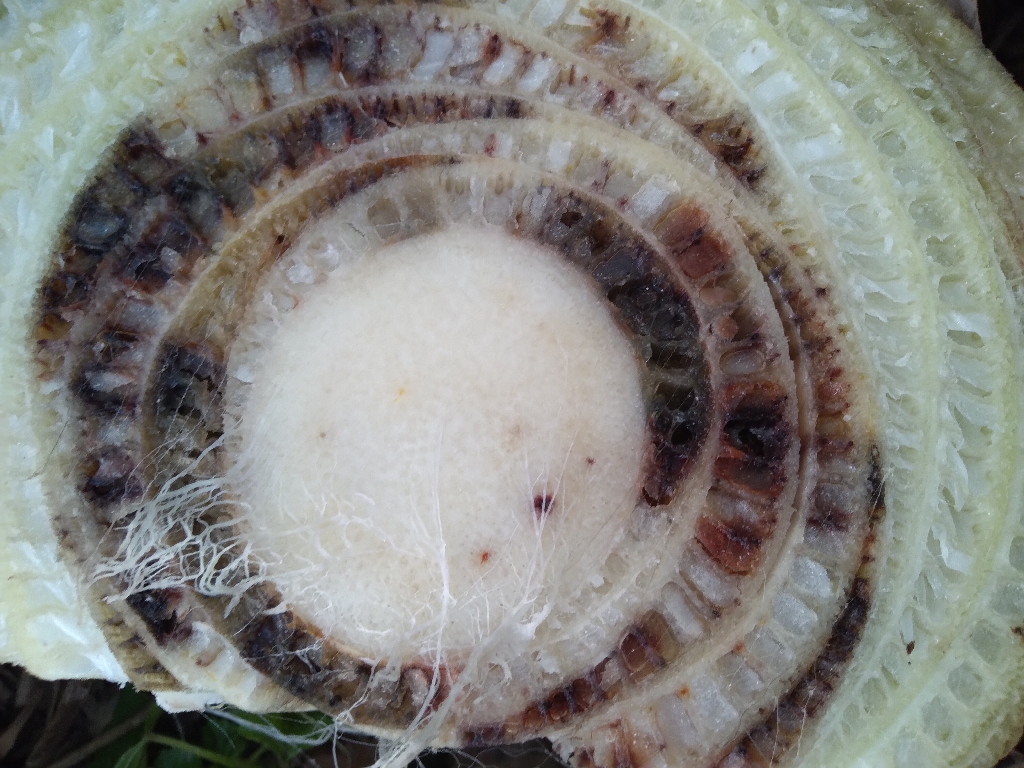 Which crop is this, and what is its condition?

banana, fusarium wilt race 1
